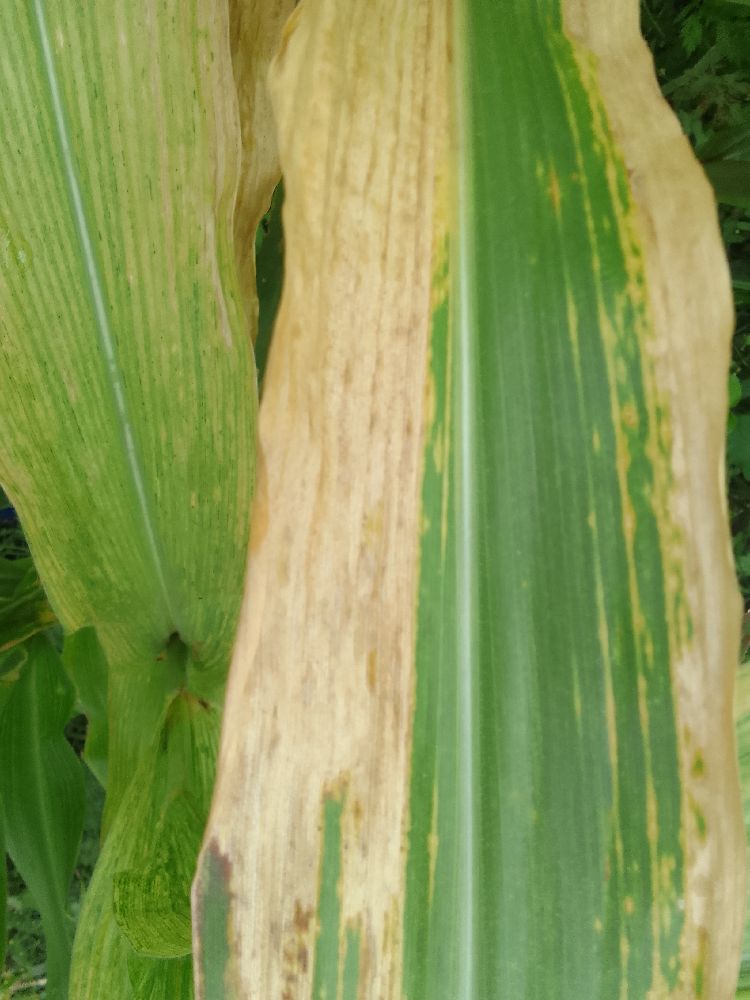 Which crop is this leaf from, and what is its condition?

maize, maize lethal necrosis
